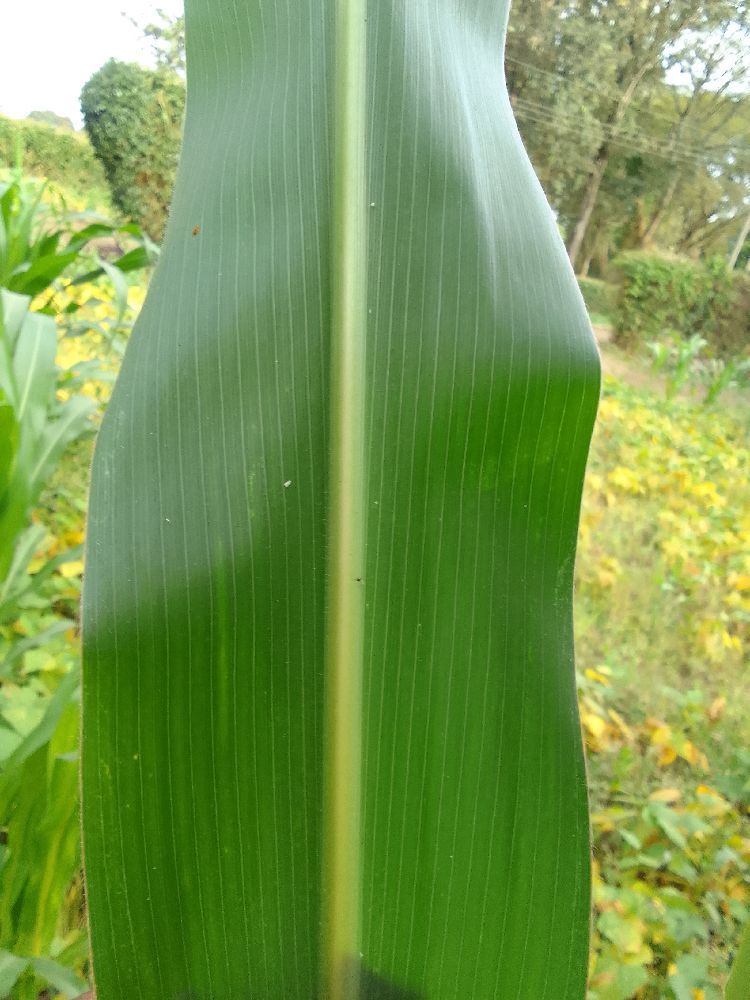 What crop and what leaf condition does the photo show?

maize, healthy
